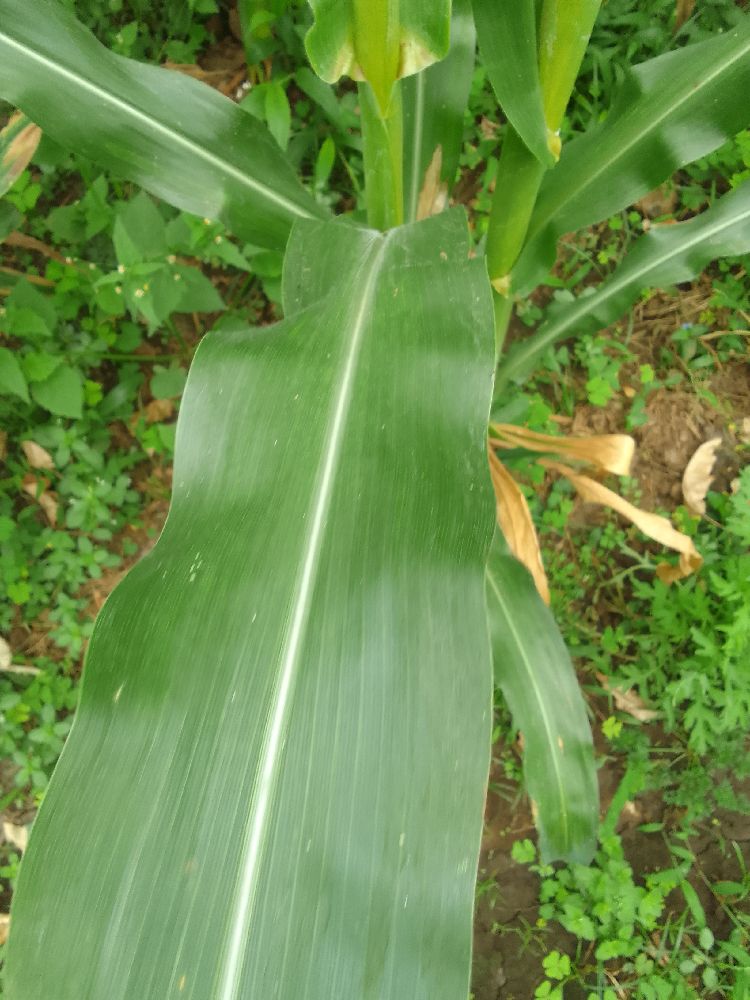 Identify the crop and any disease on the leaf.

maize, healthy
